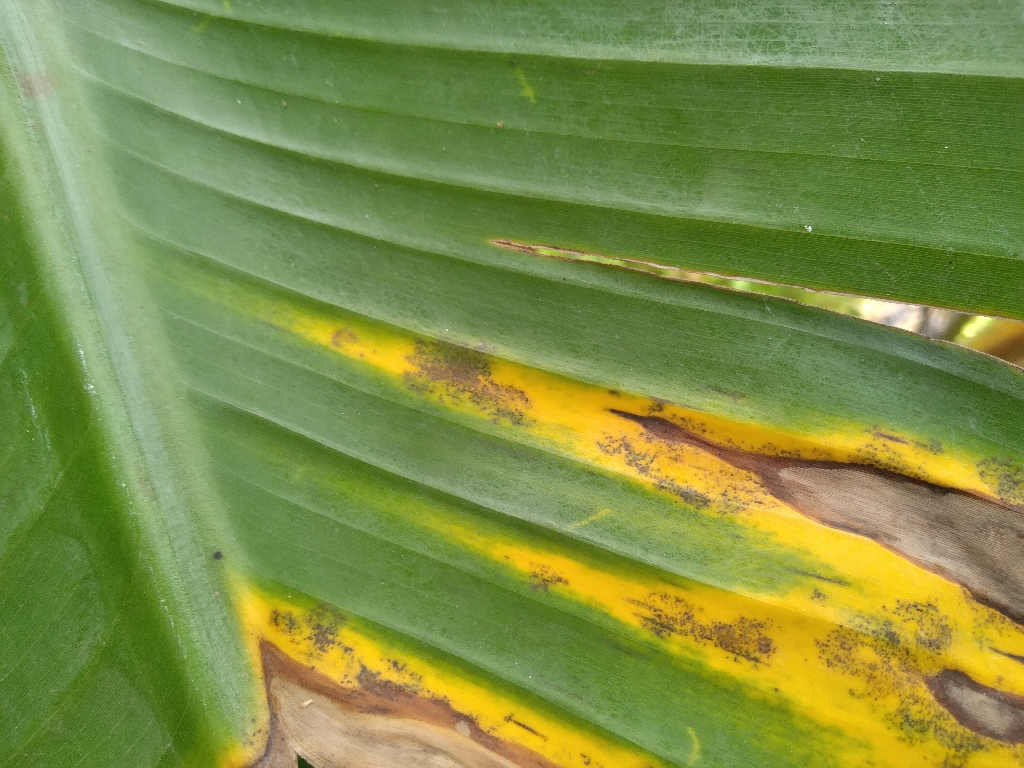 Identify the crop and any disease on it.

banana, black sigatoka
